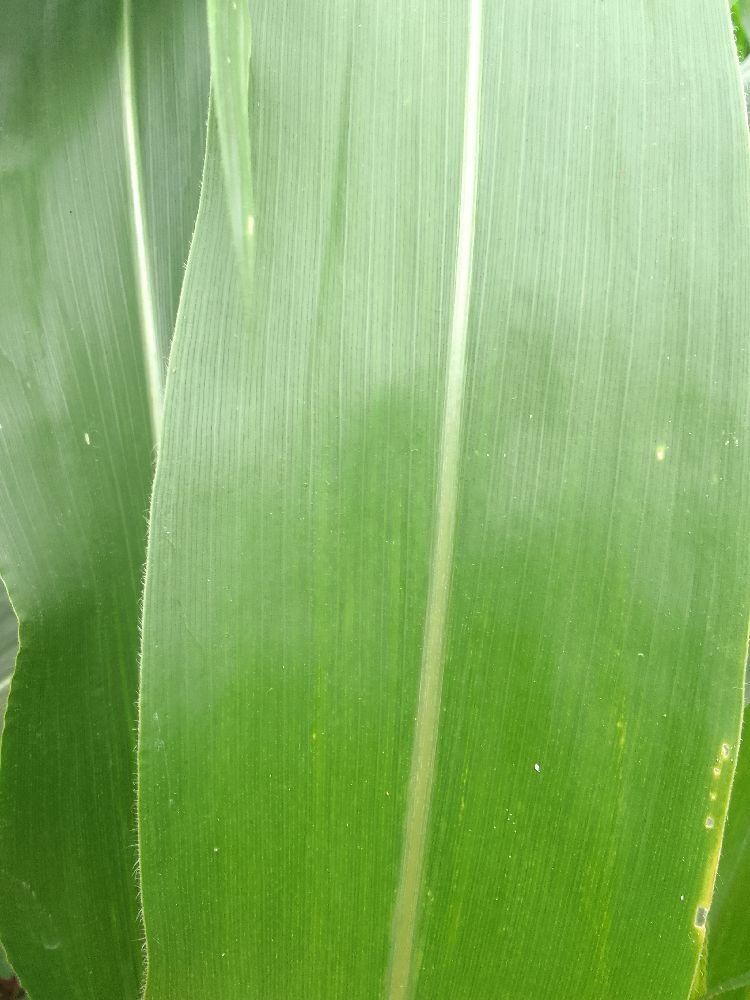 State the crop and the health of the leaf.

maize, healthy
